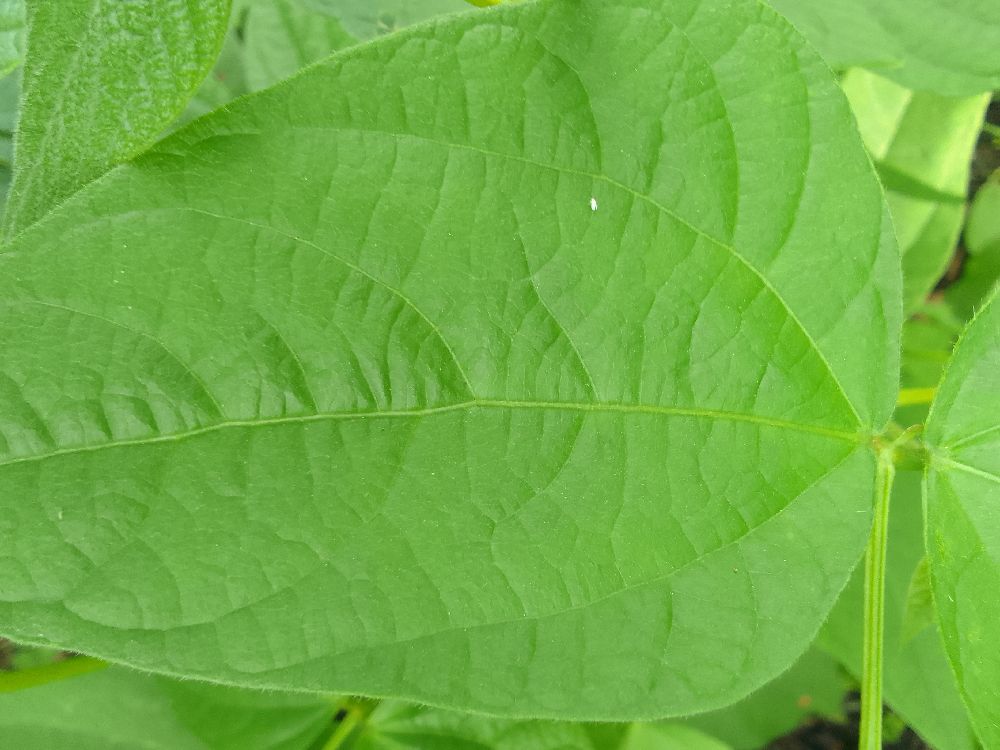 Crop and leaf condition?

common bean, healthy
